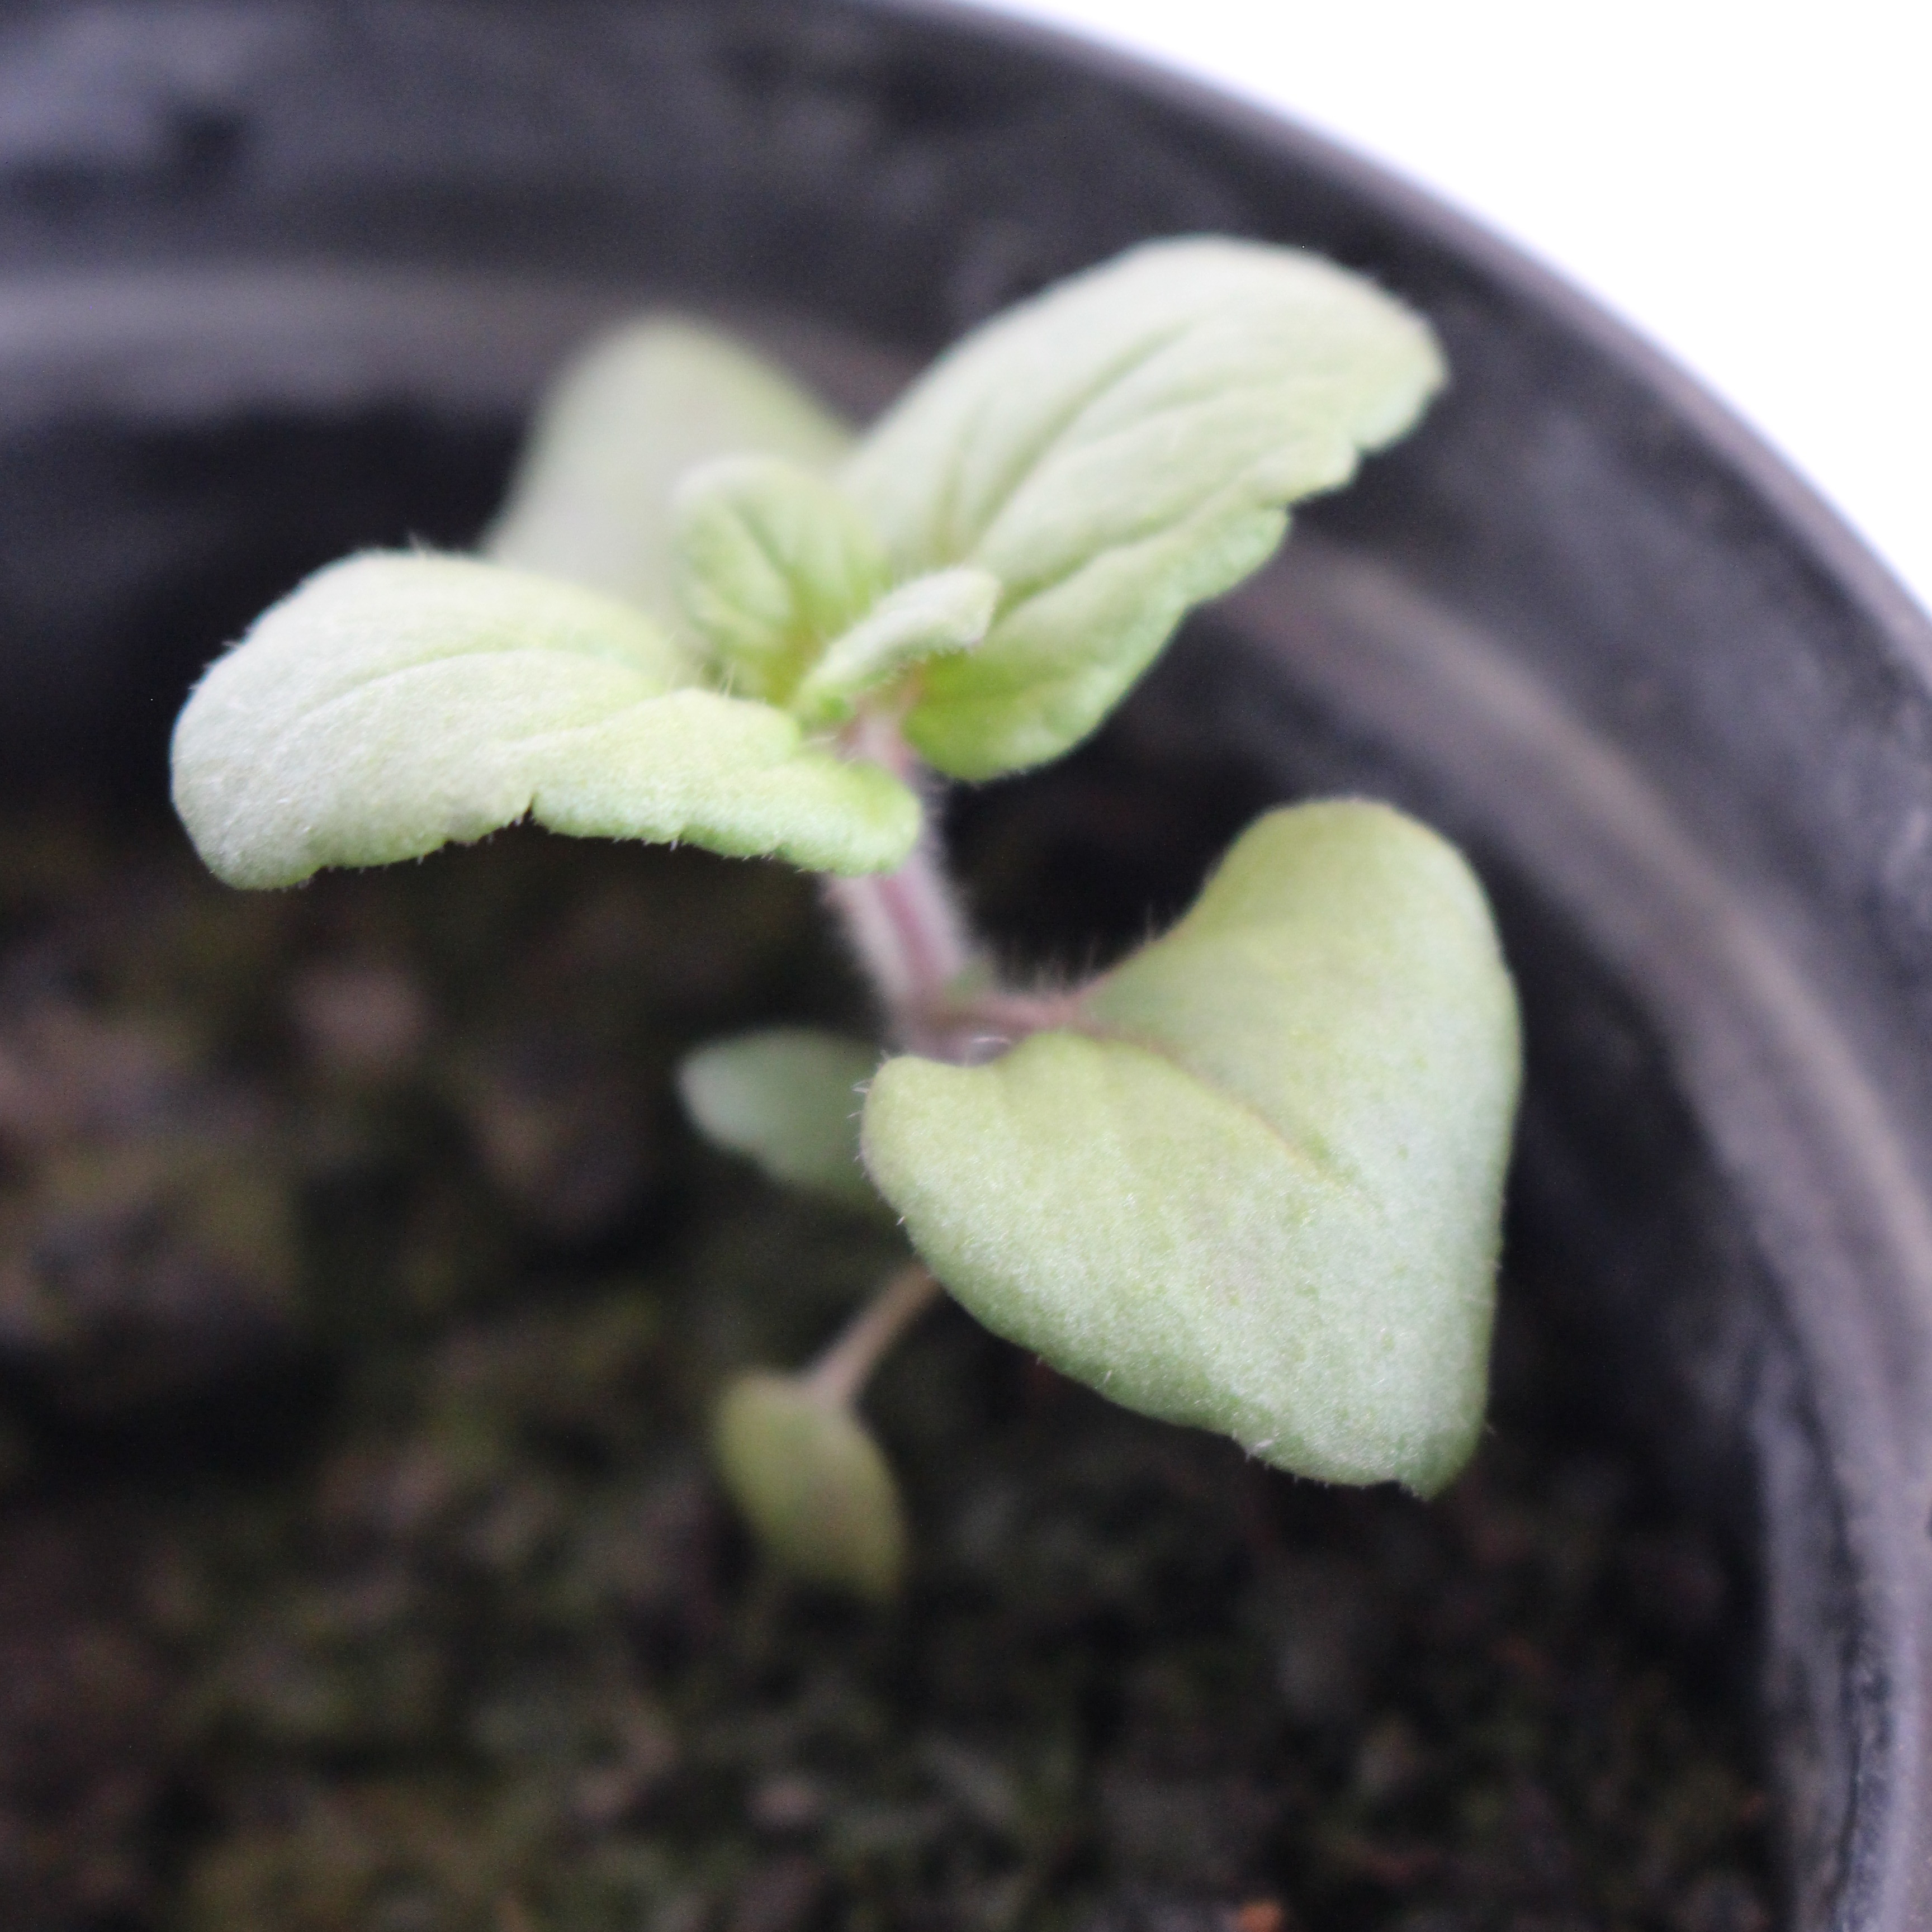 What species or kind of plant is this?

Veronica persica
